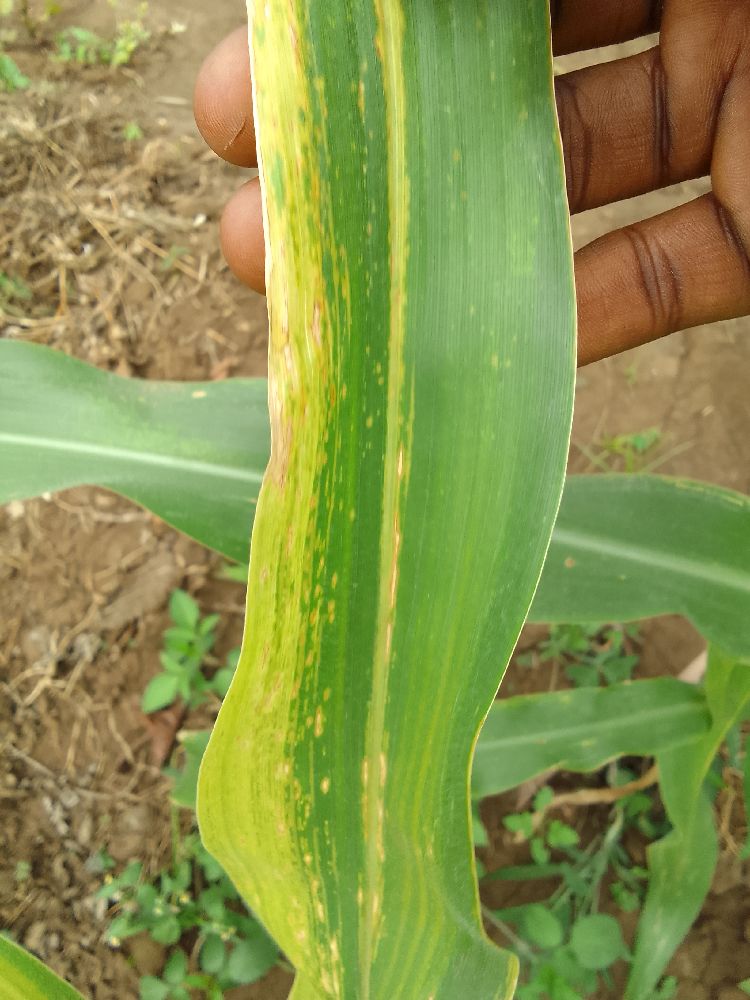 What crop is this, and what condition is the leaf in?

maize, maize lethal necrosis
